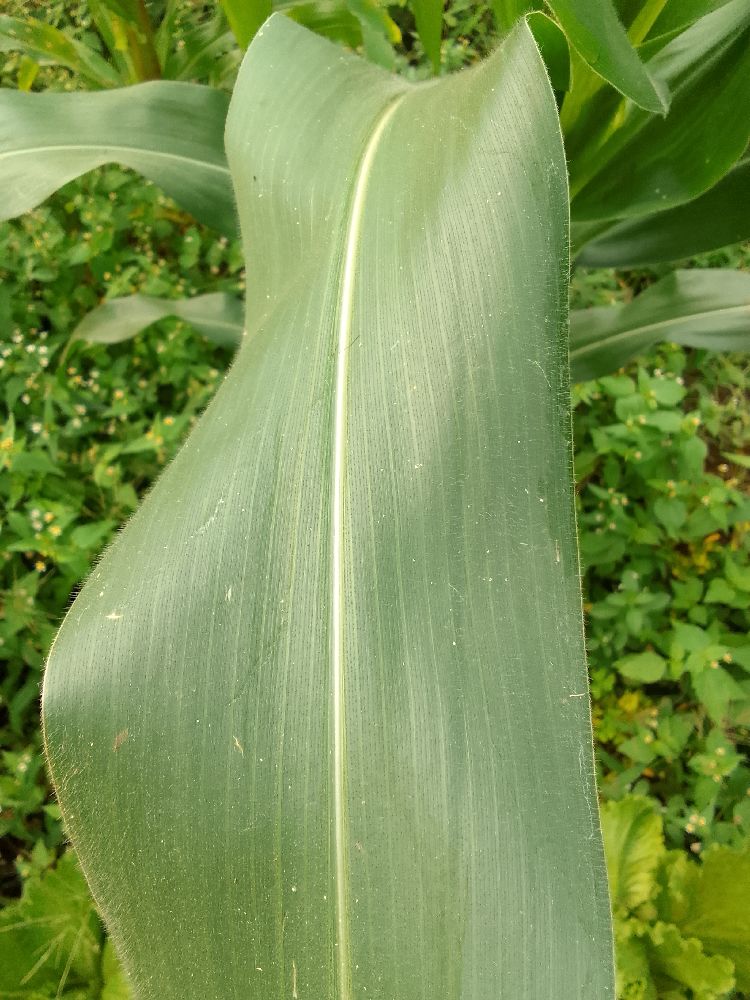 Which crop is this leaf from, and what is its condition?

maize, healthy
